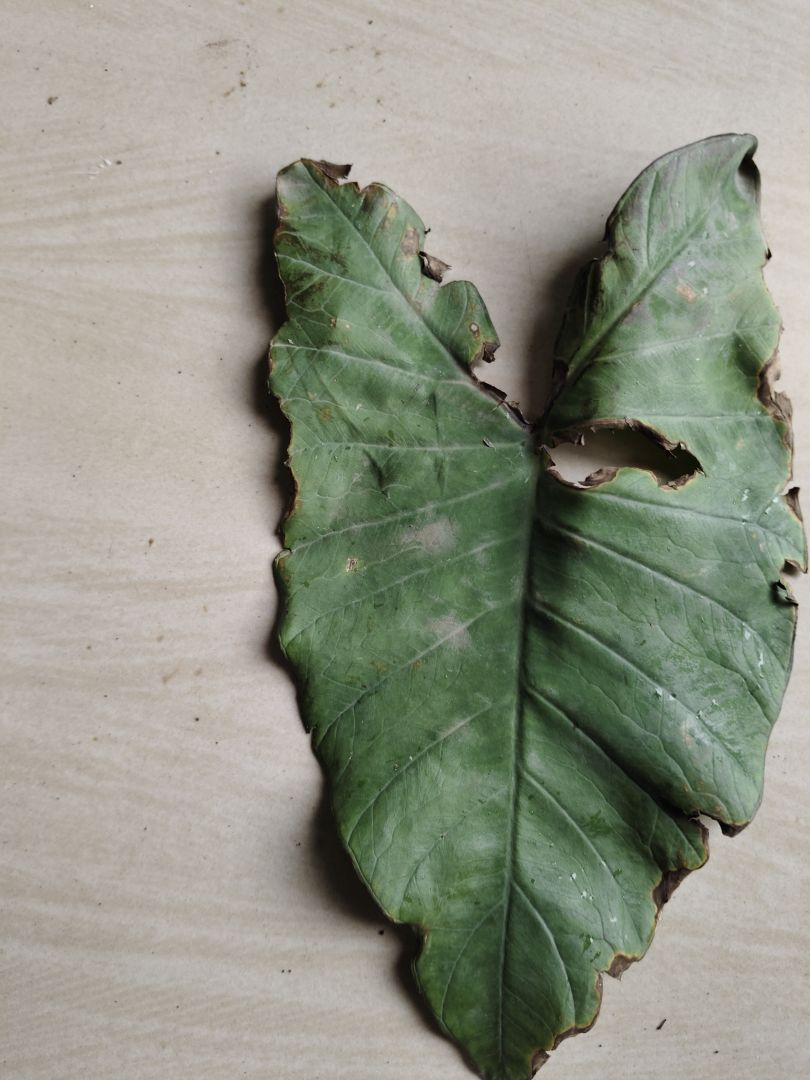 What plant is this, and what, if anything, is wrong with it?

taro, leaf blight
